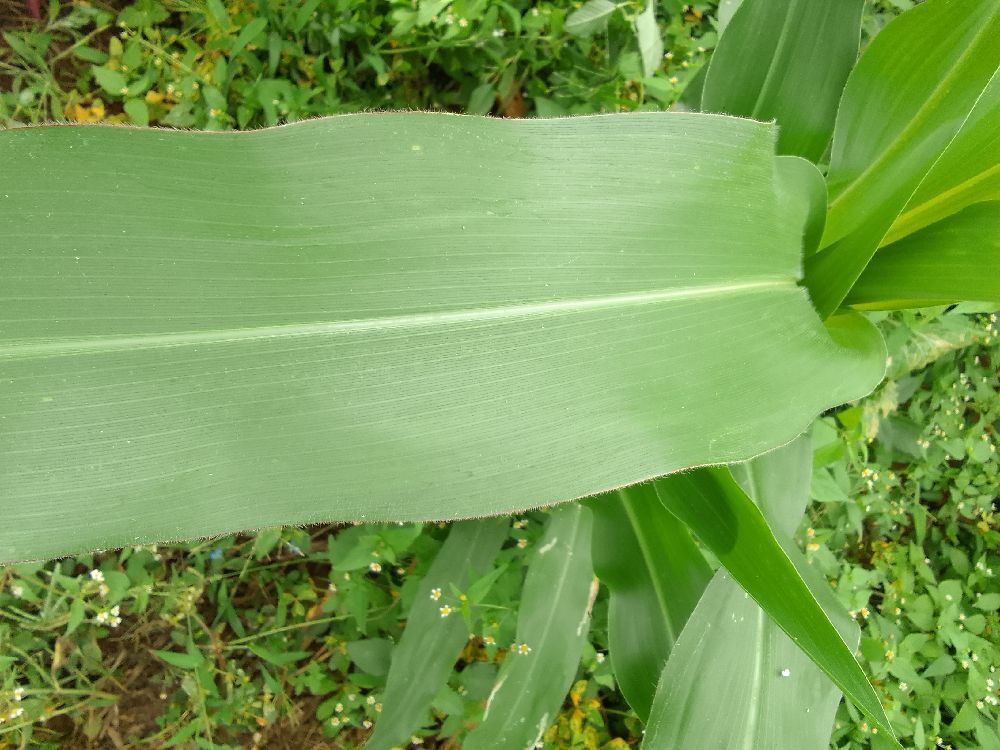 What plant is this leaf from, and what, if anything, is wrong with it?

maize, healthy
